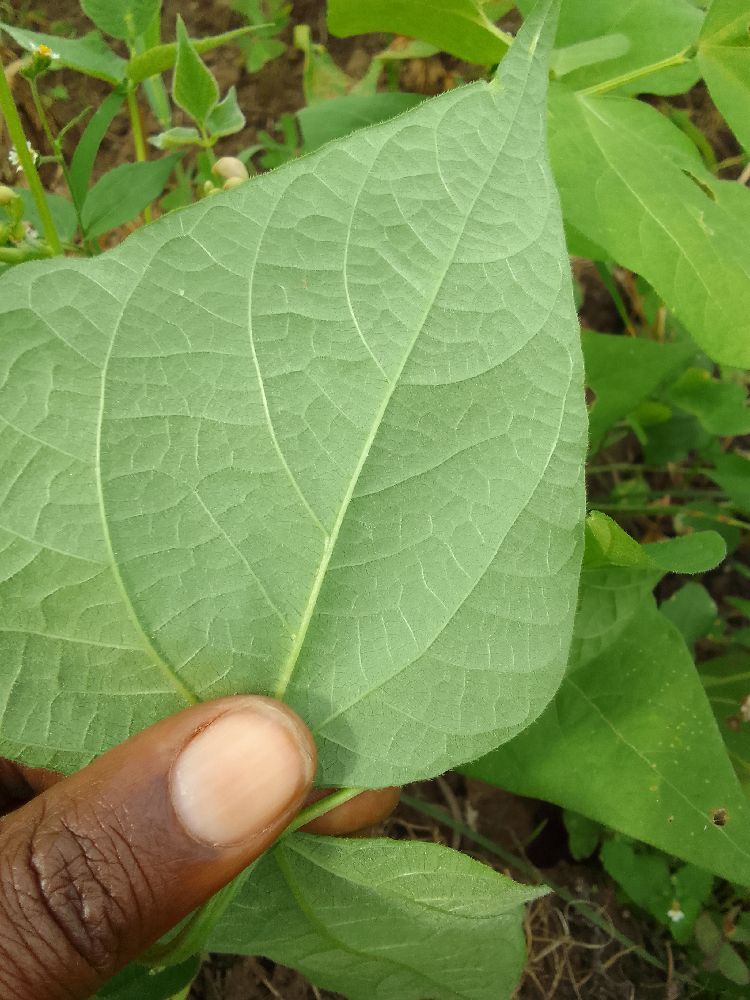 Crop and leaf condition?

common bean, healthy
